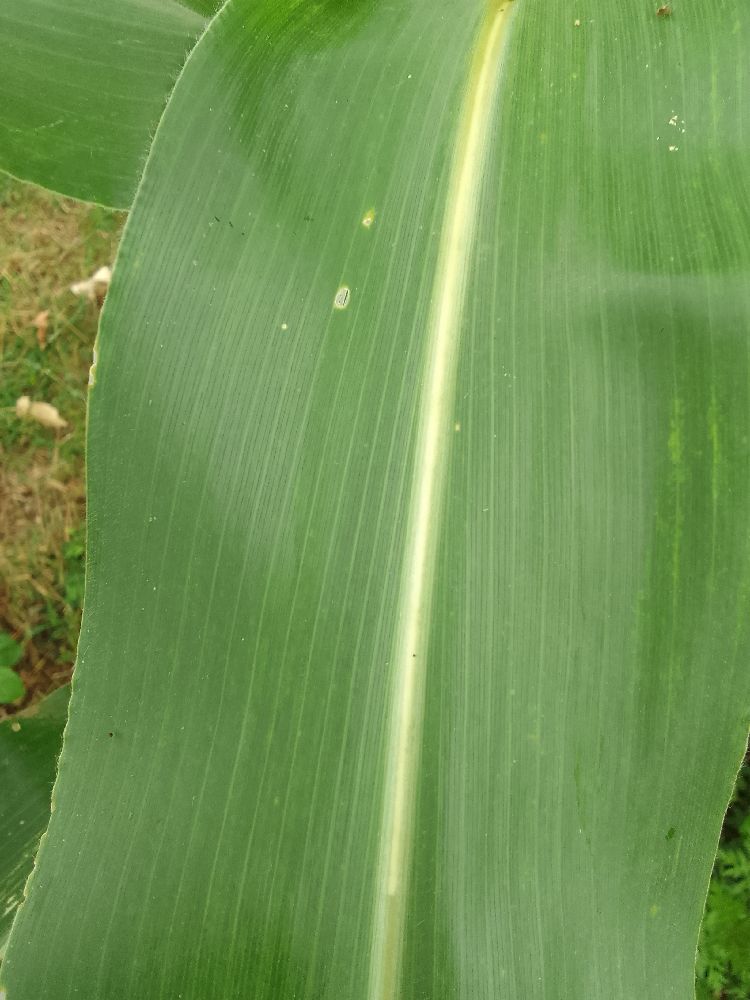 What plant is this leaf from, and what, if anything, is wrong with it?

maize, healthy
